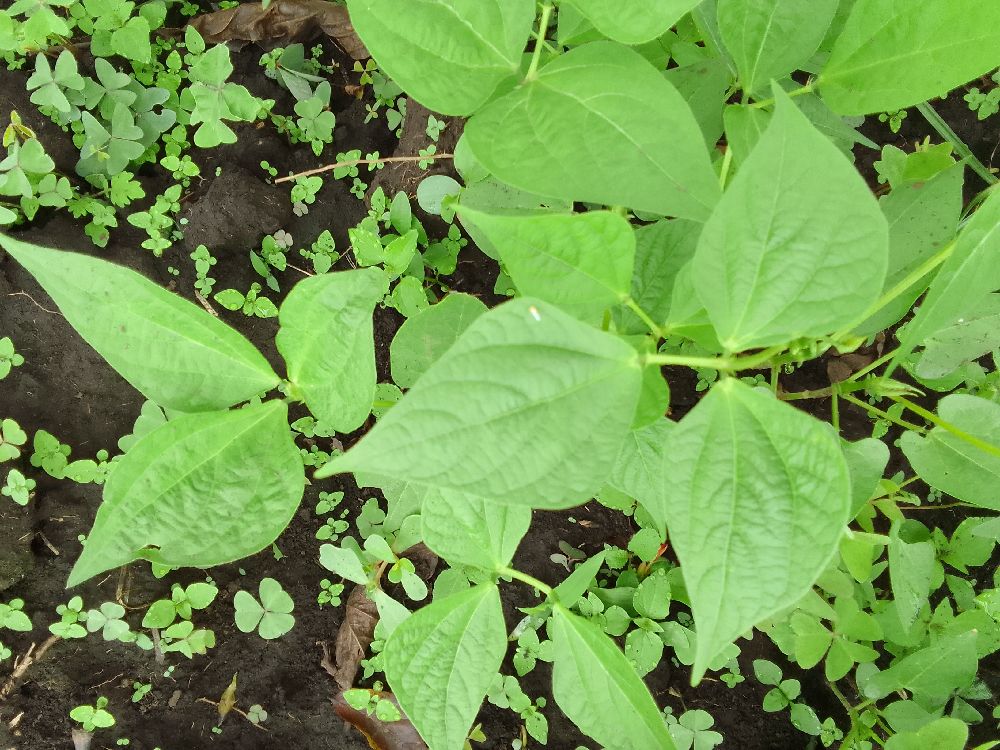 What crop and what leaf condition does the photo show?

common bean, healthy
